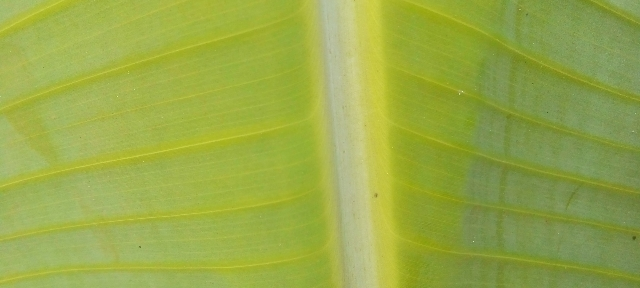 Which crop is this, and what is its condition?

banana, healthy
